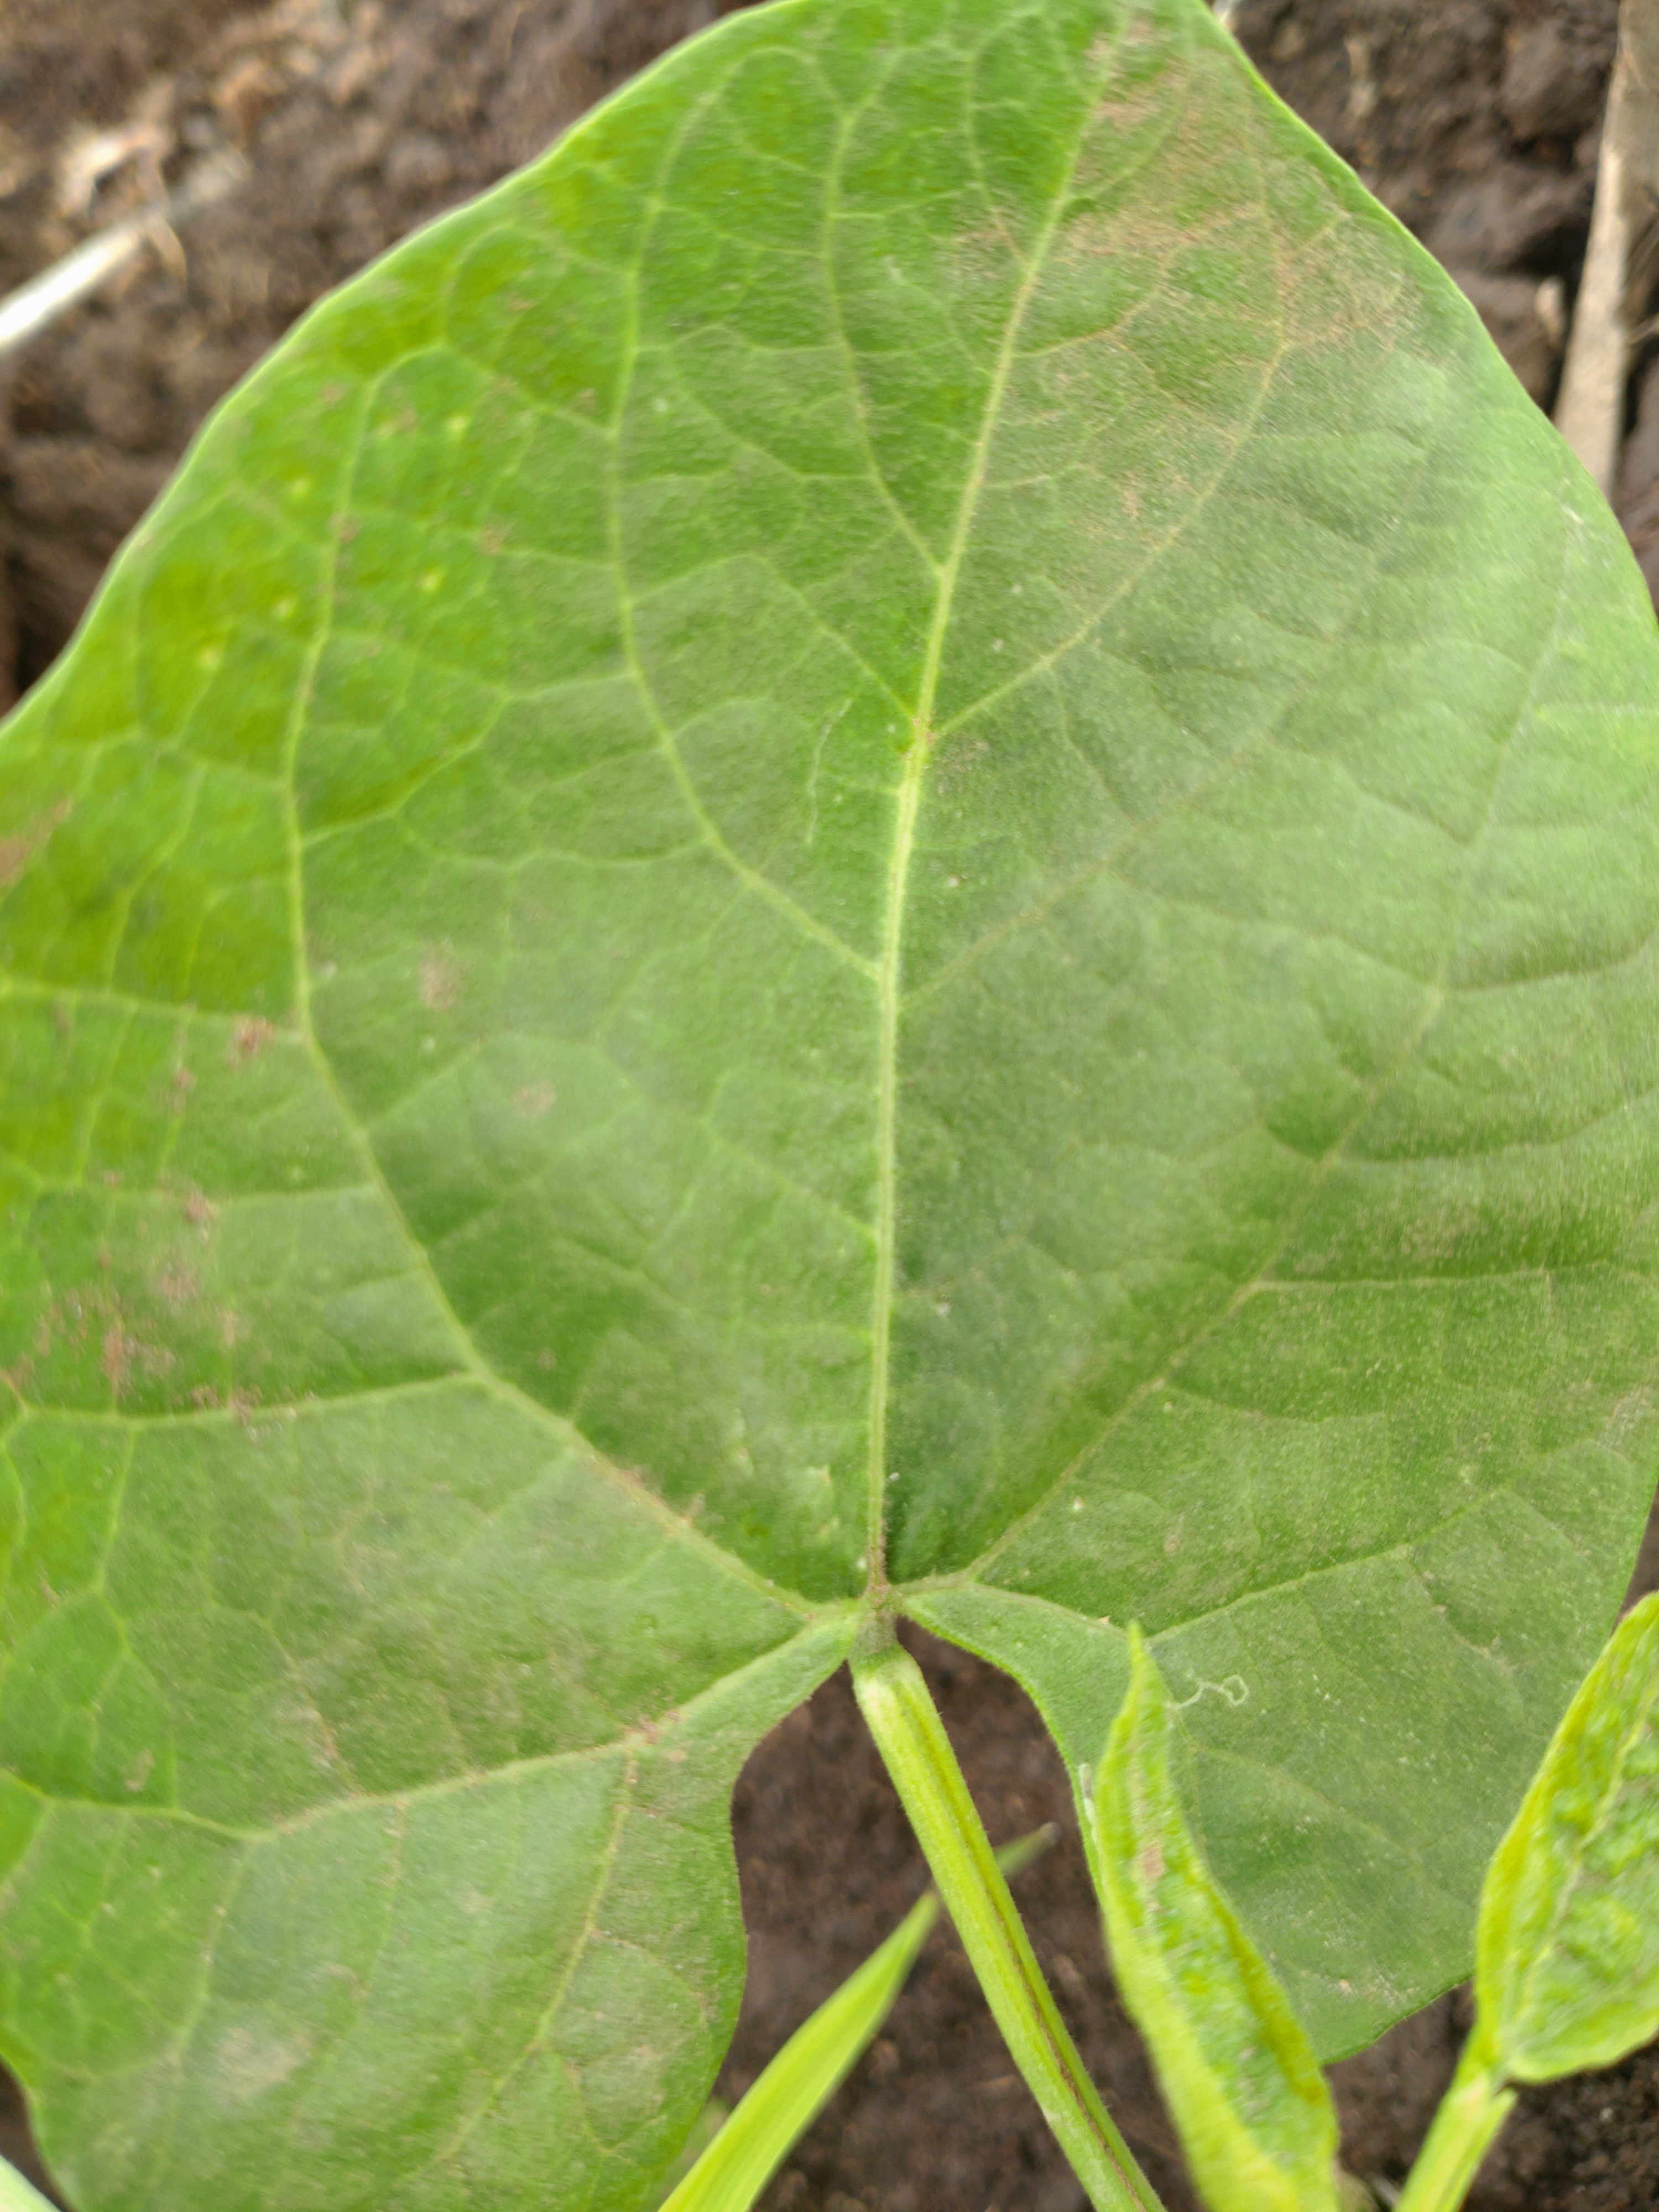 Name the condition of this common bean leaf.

healthy
